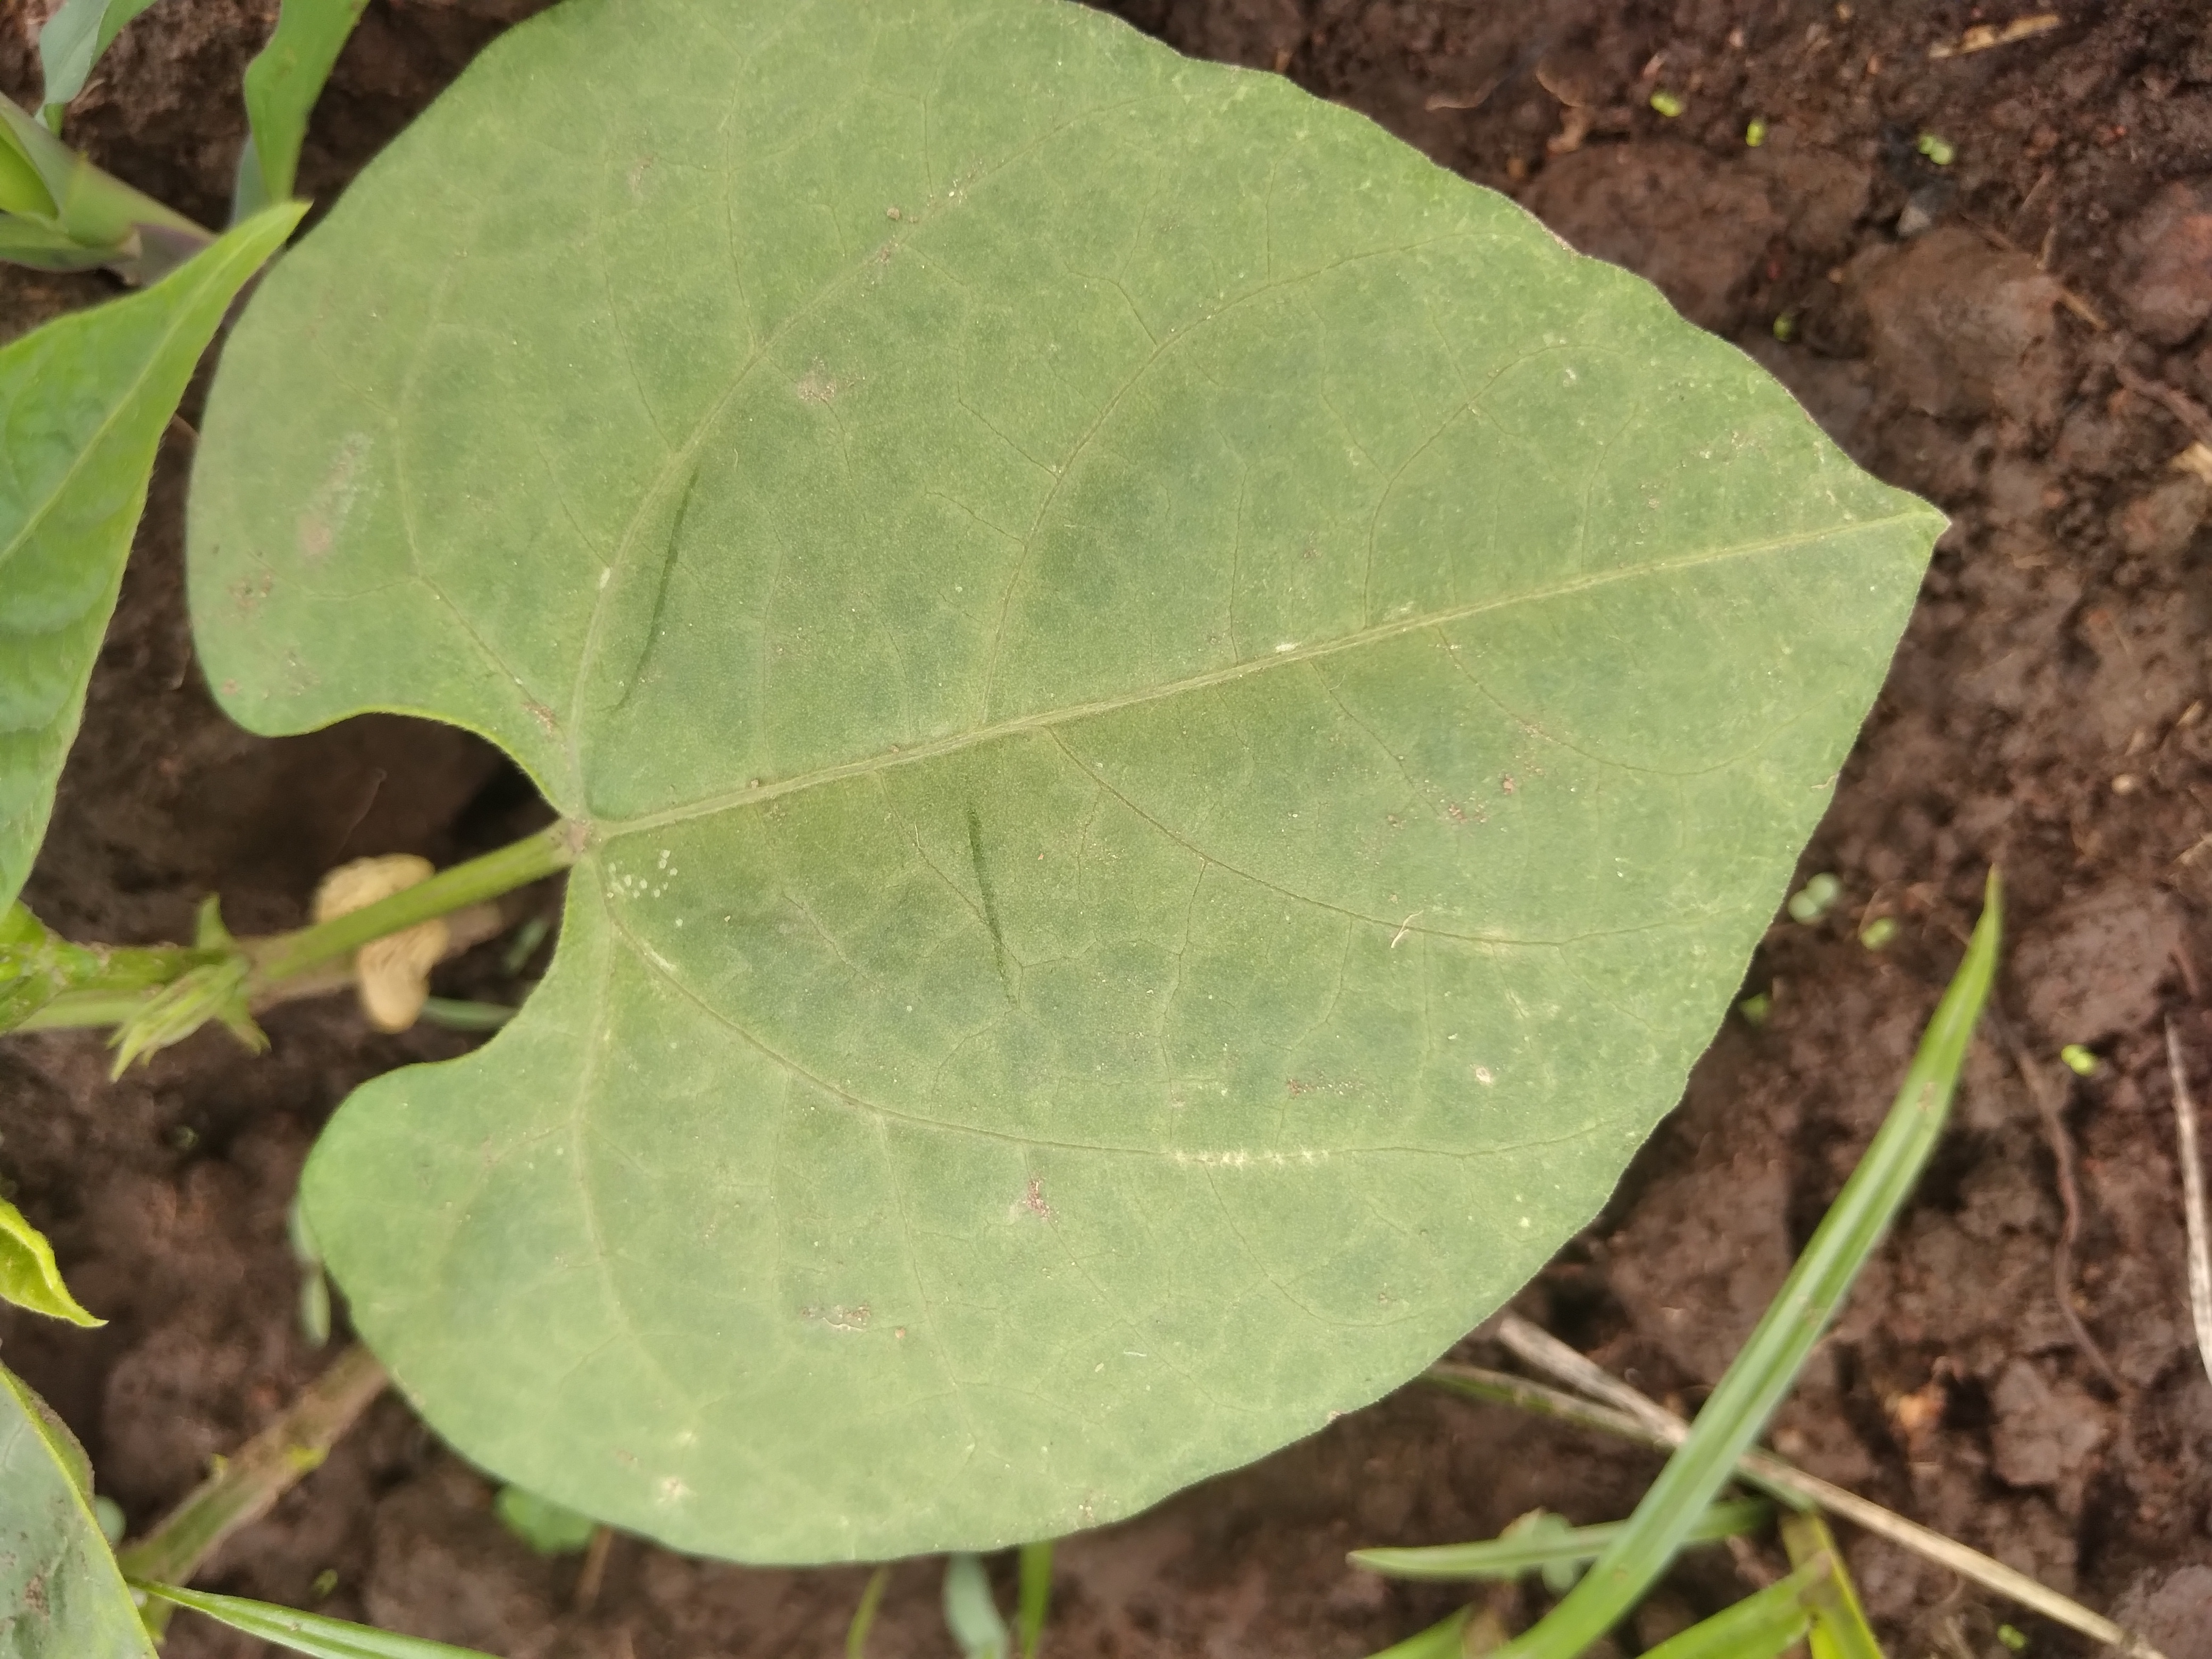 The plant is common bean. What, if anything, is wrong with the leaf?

healthy
